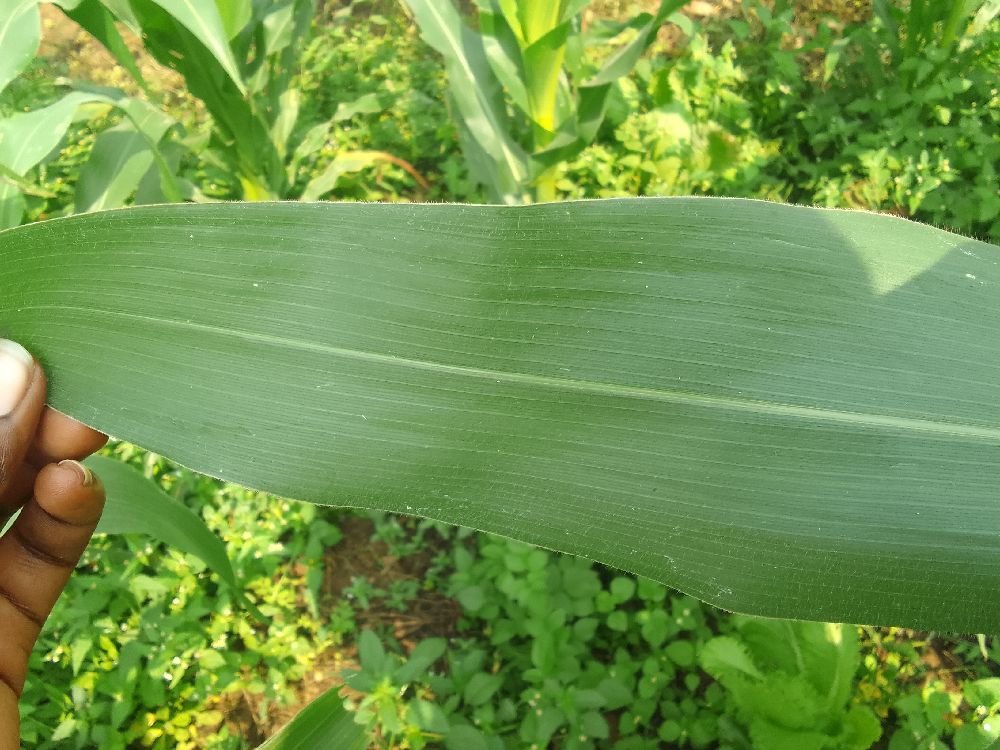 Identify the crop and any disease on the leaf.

maize, healthy
